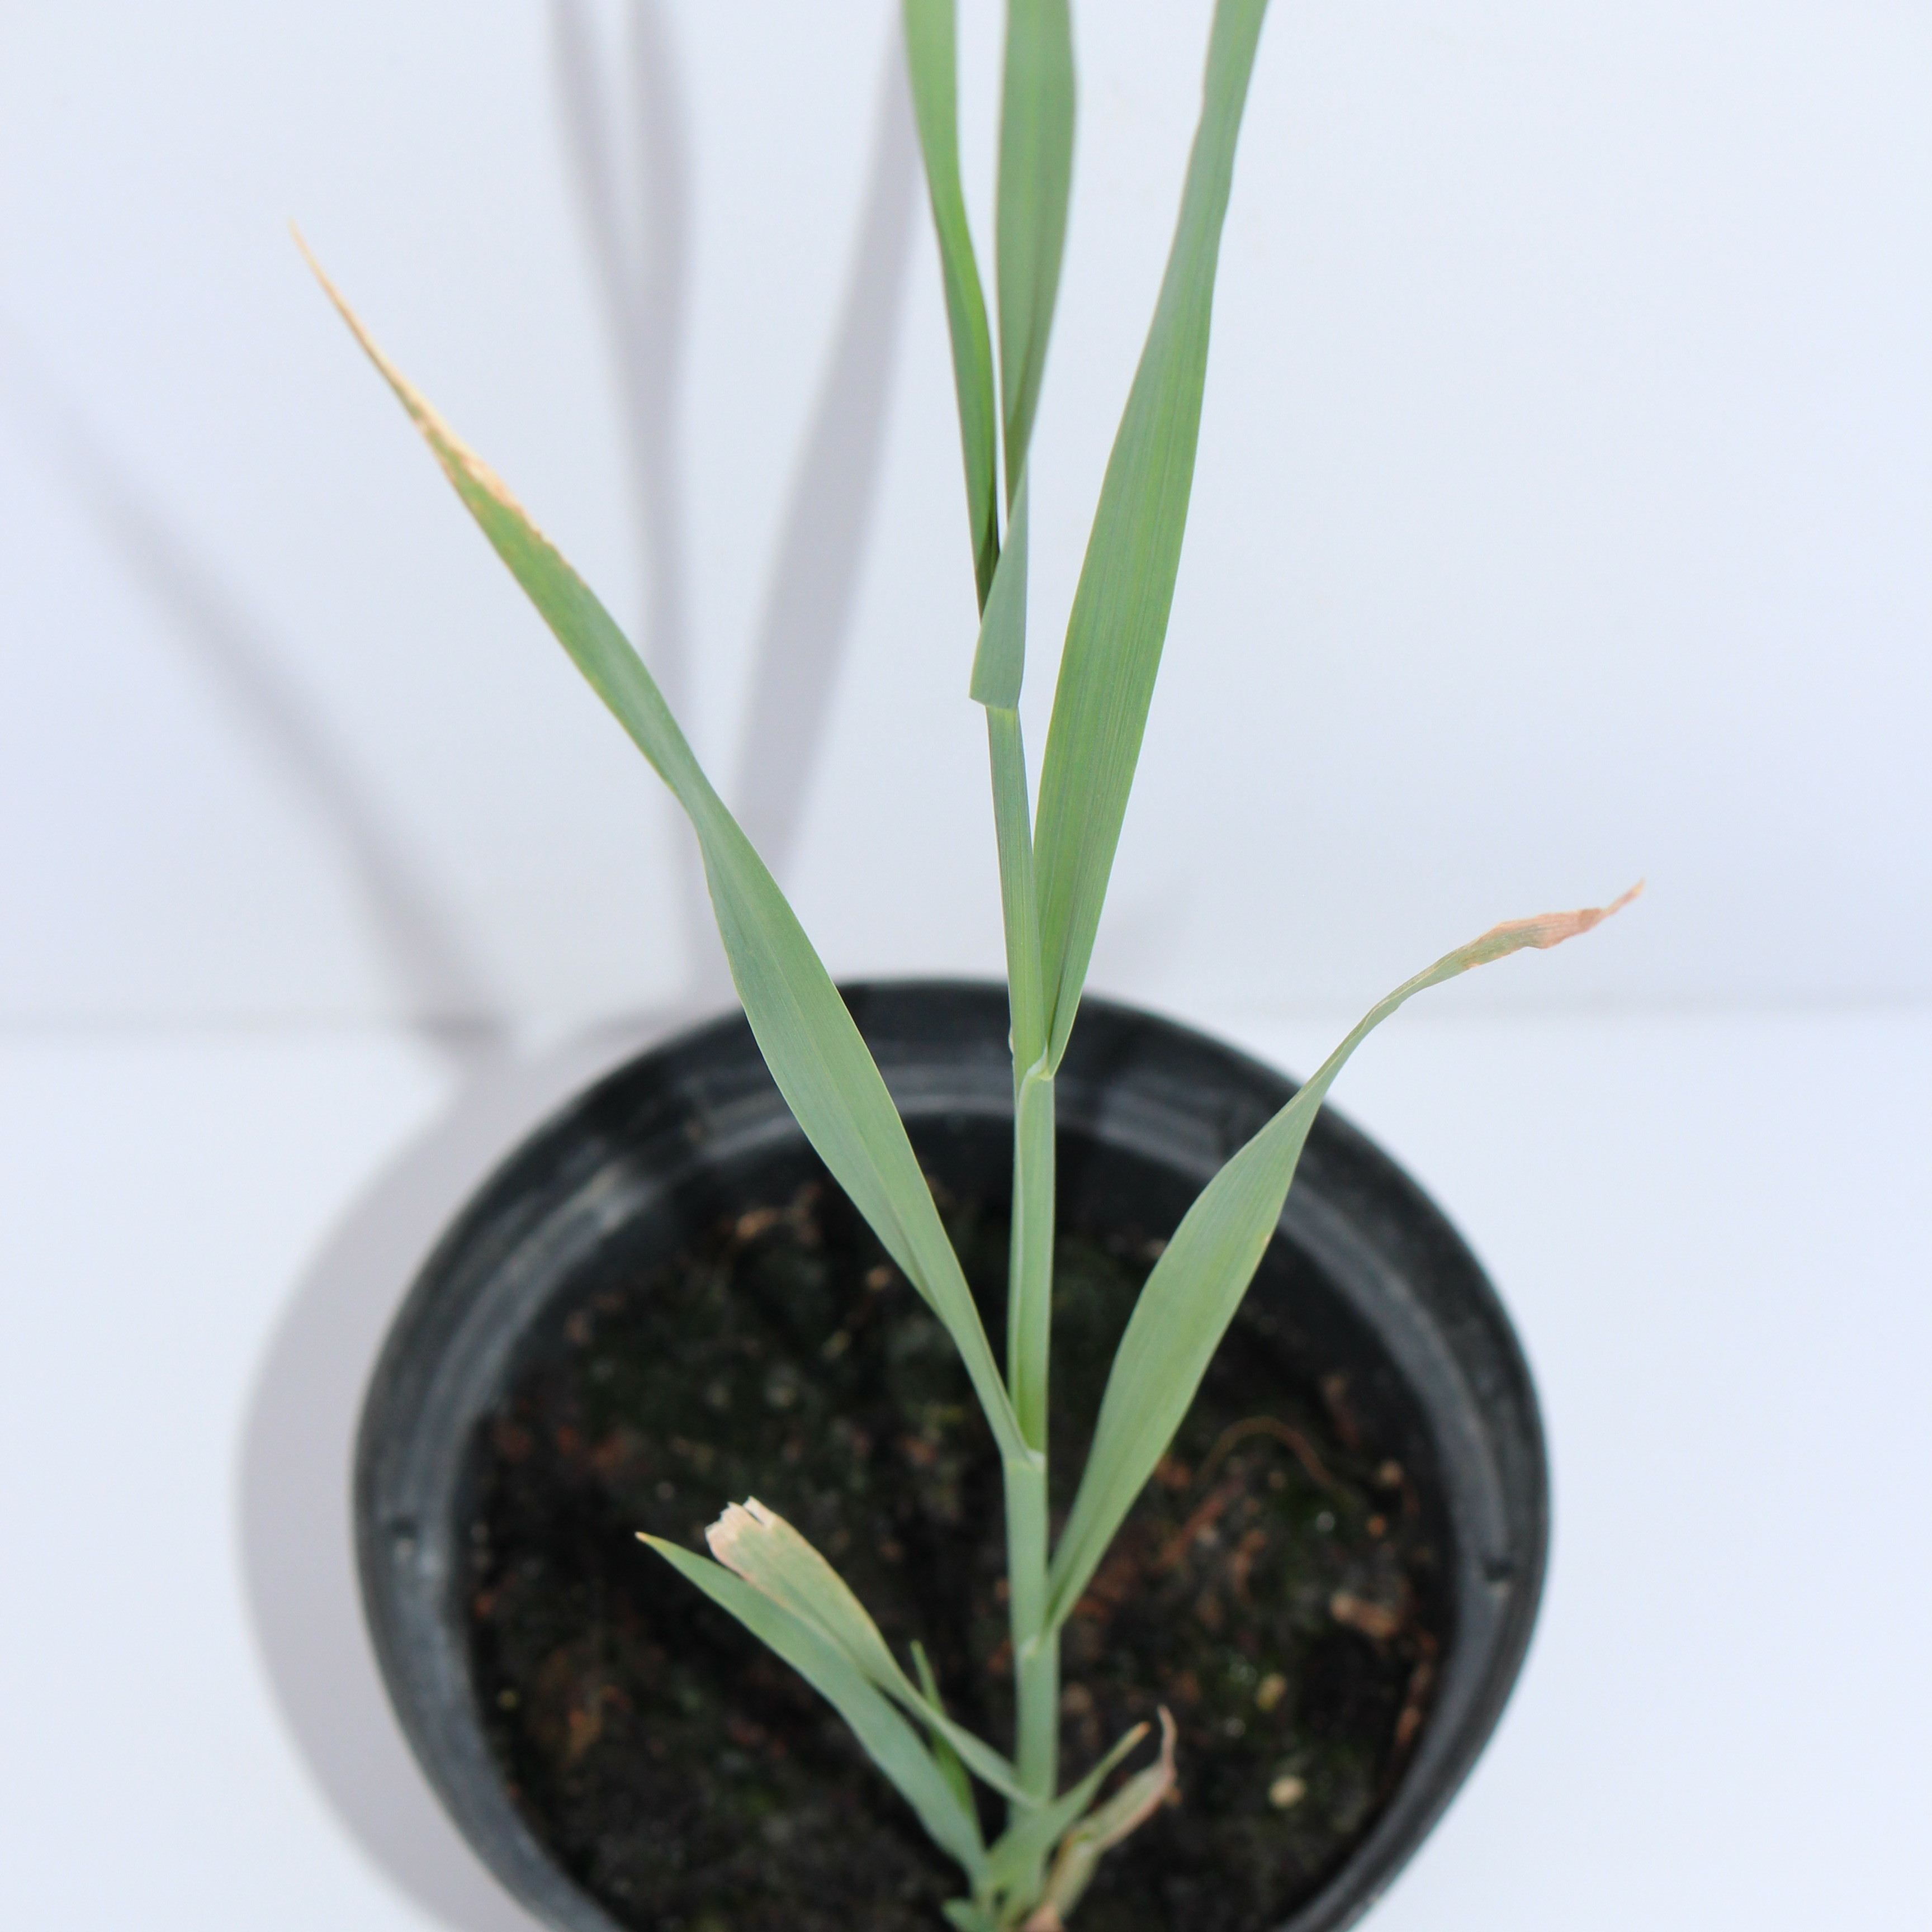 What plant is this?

Avena sterilis
